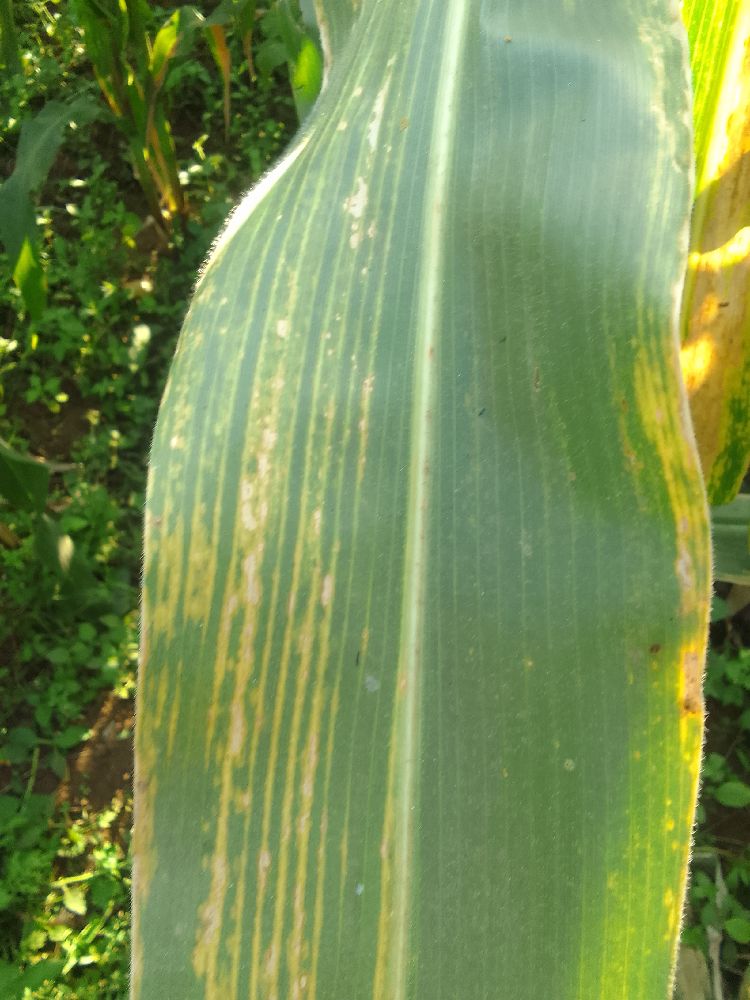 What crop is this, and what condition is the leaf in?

maize, maize lethal necrosis
